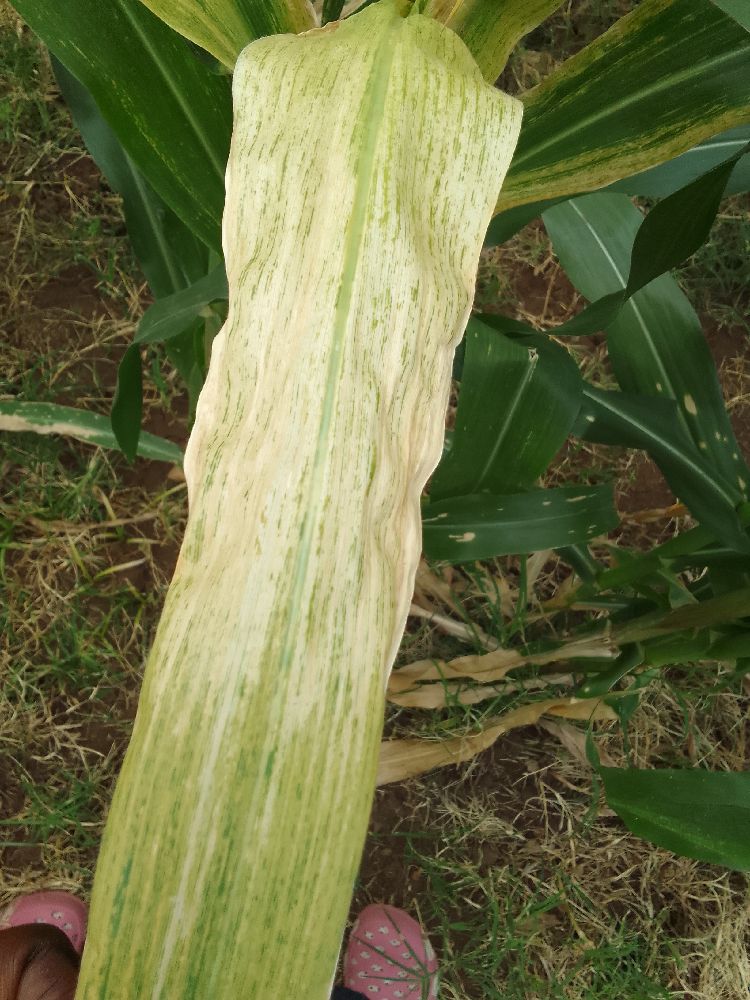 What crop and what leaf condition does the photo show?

maize, maize lethal necrosis
